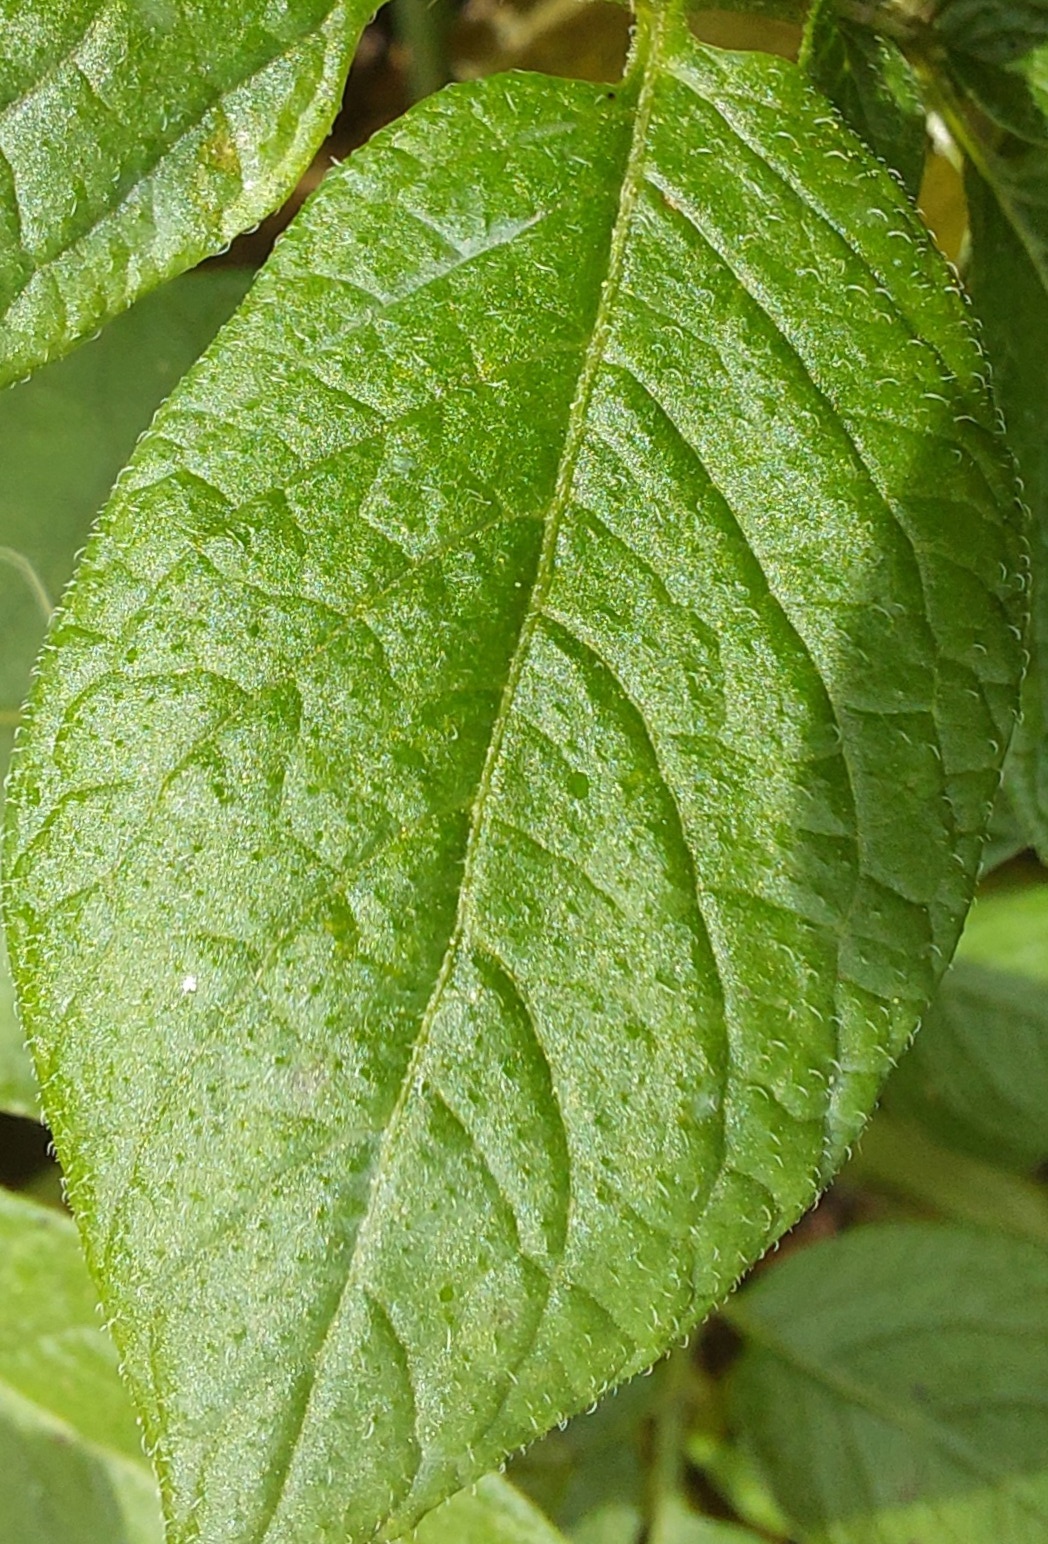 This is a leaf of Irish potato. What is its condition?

healthy
